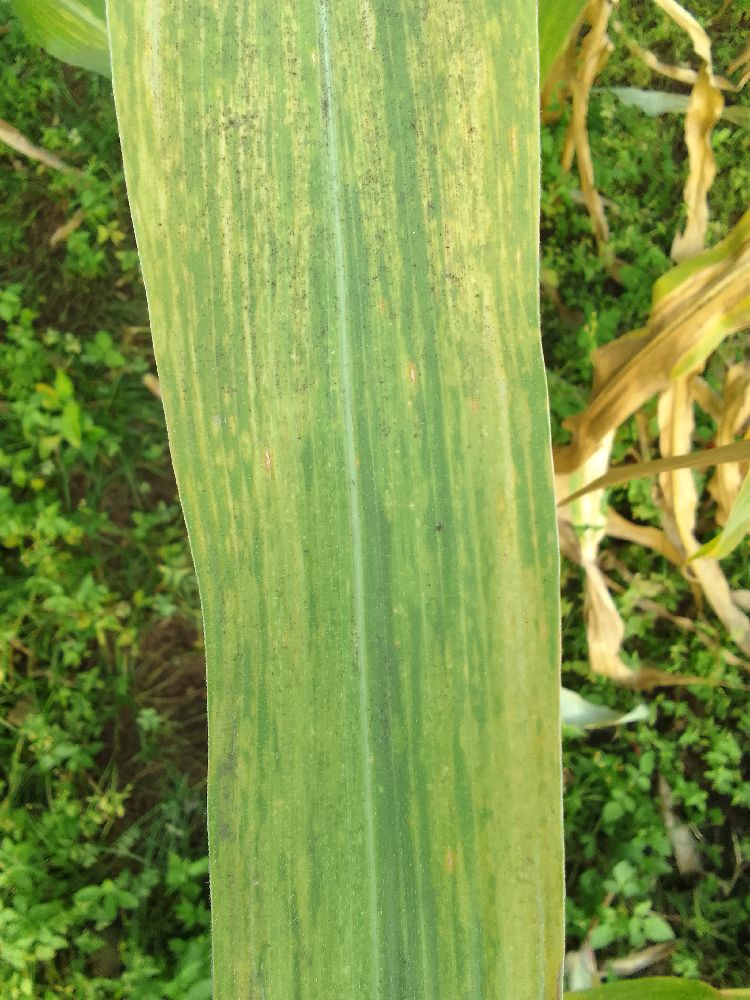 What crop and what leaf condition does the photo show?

maize, maize lethal necrosis
